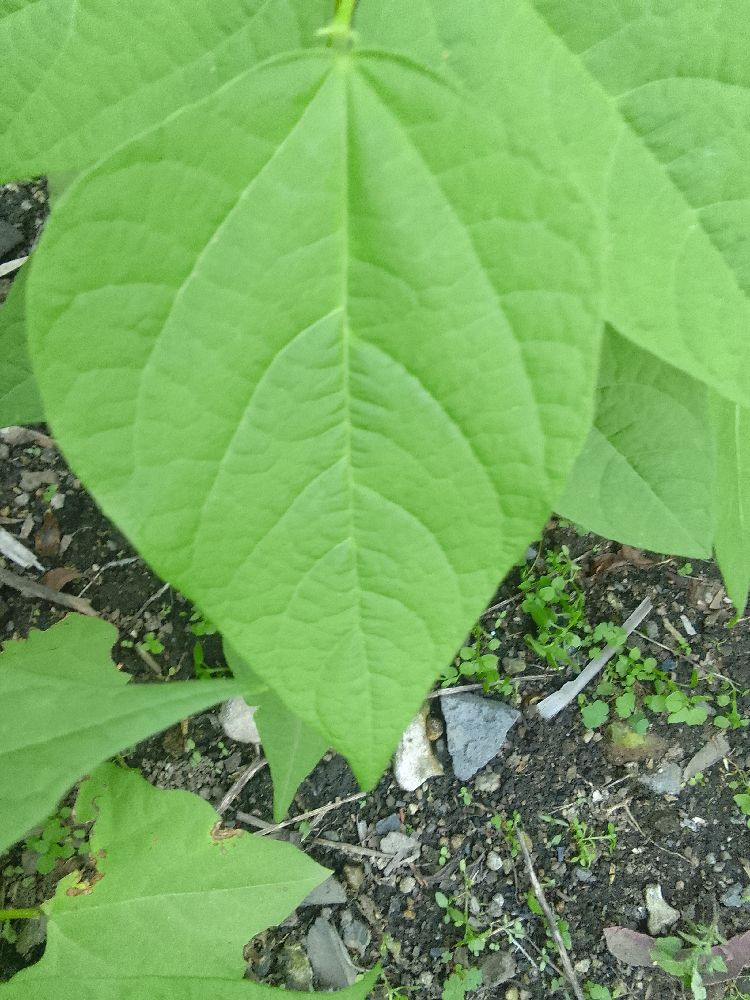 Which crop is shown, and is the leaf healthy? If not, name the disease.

common bean, healthy
